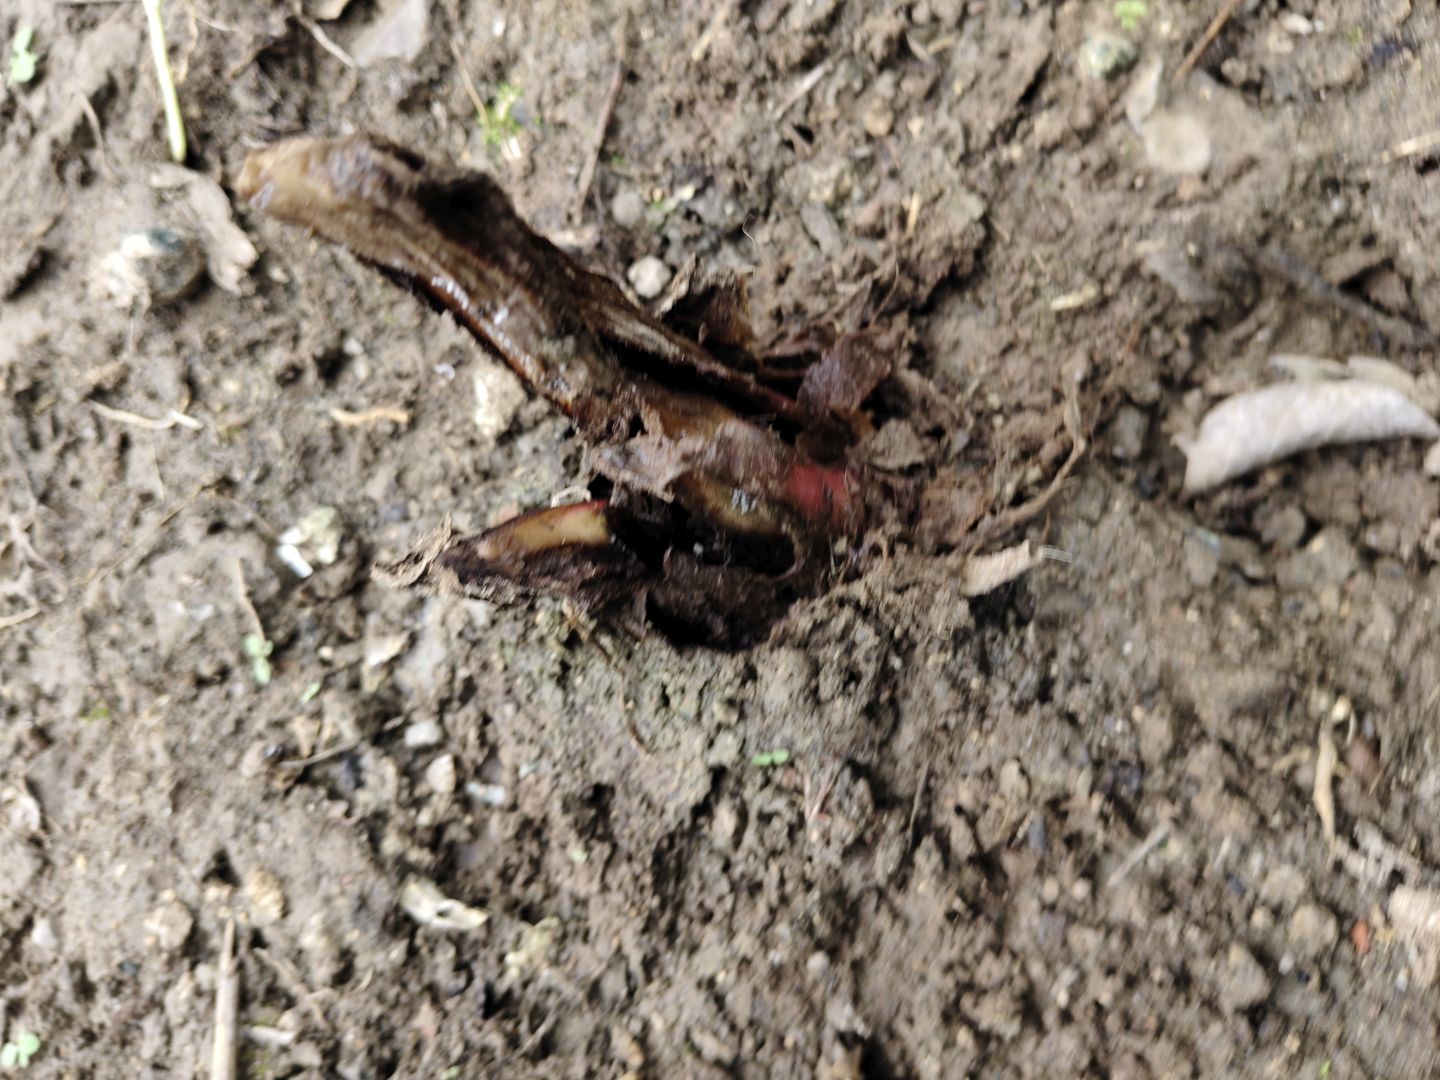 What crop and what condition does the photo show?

taro, root rot
